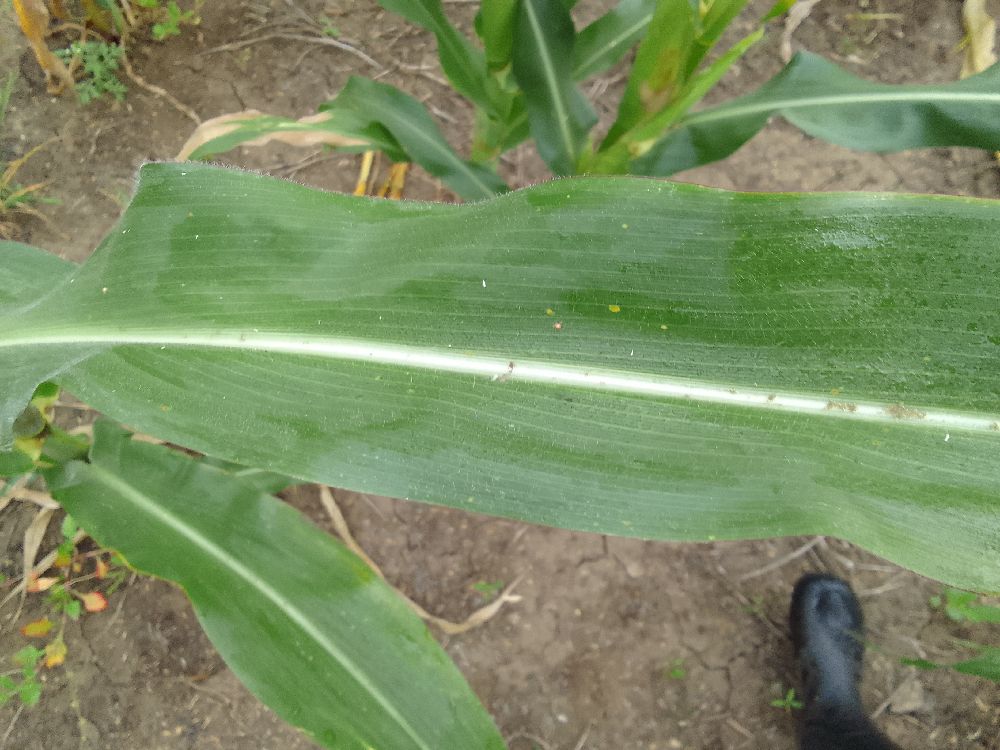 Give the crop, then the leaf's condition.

maize, healthy
